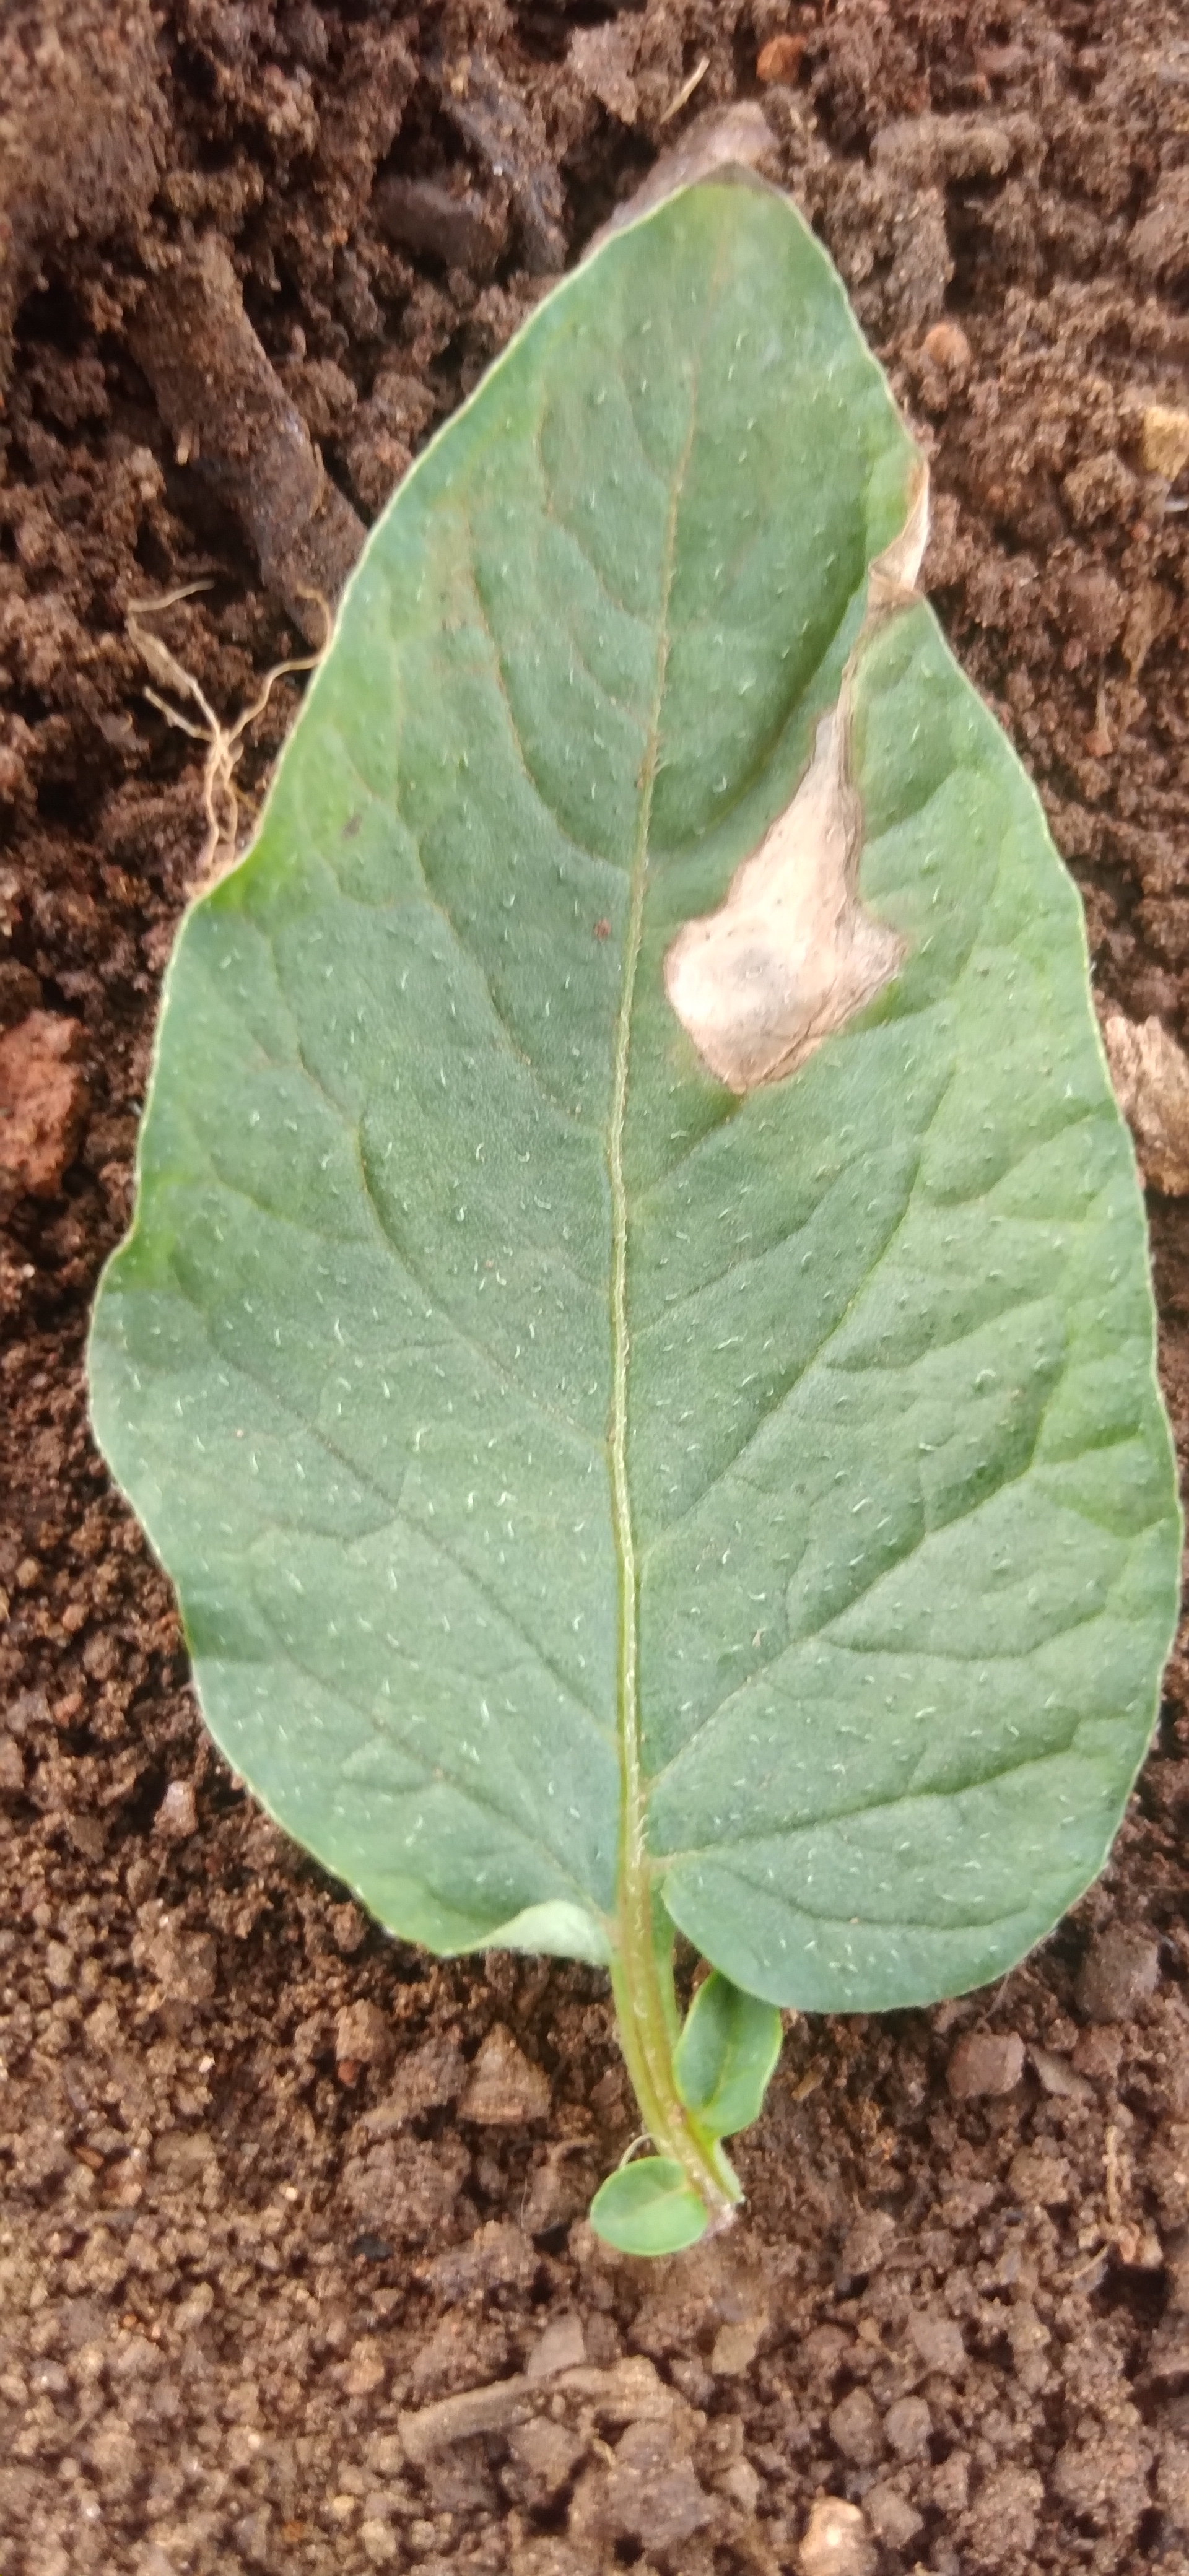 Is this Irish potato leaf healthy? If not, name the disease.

early blight
